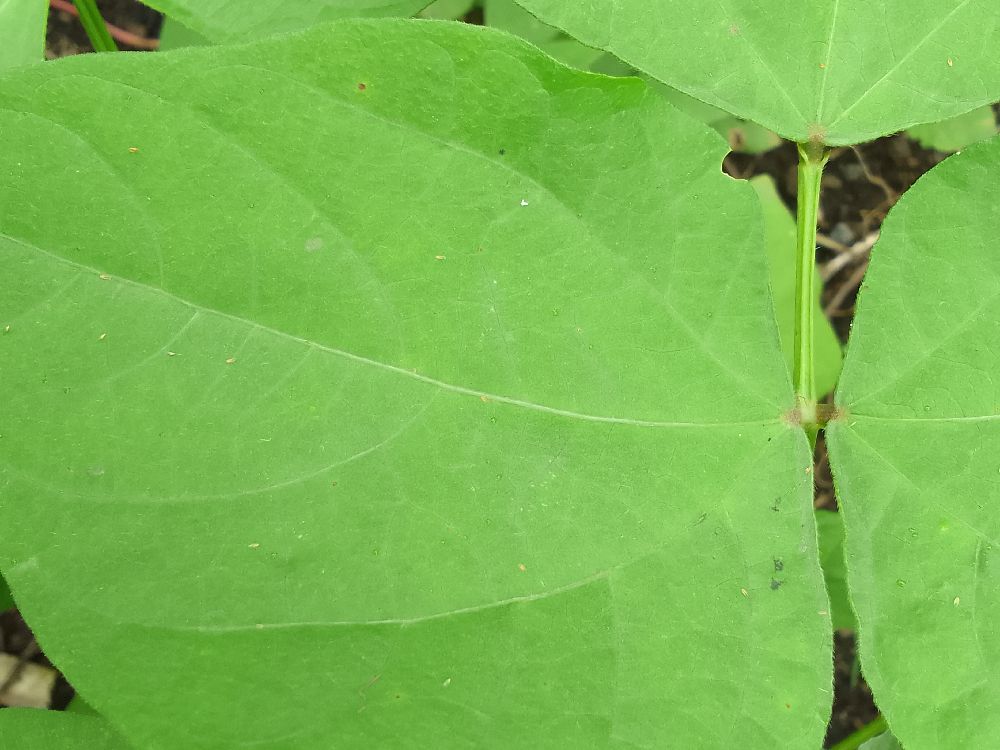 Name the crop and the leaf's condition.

common bean, healthy
